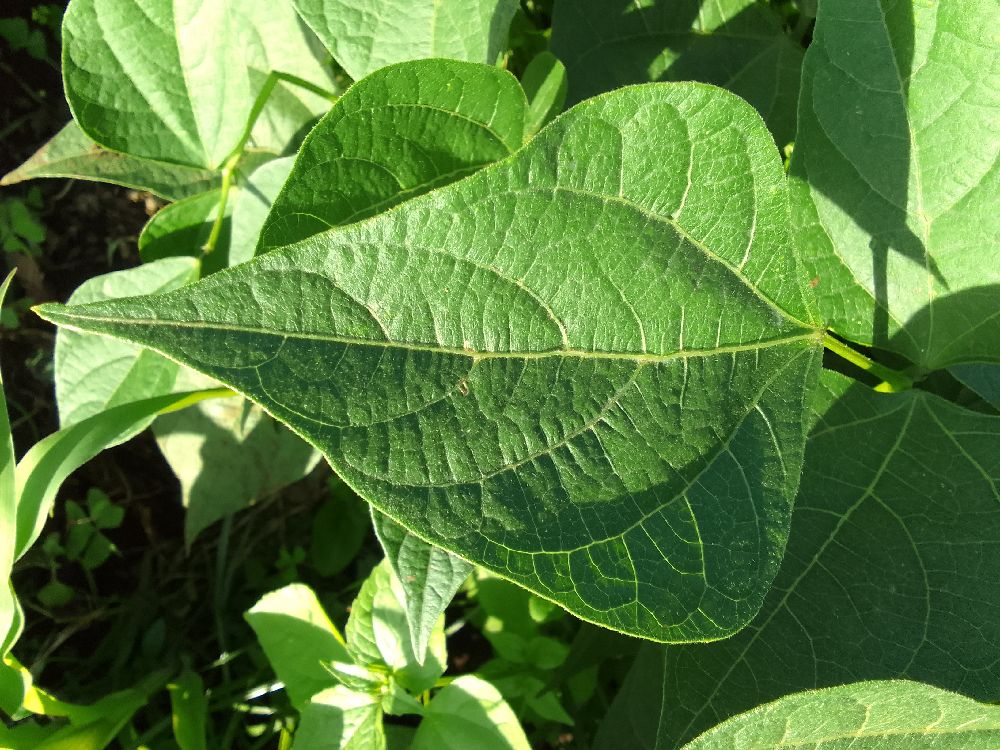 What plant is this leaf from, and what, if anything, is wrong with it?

common bean, healthy
